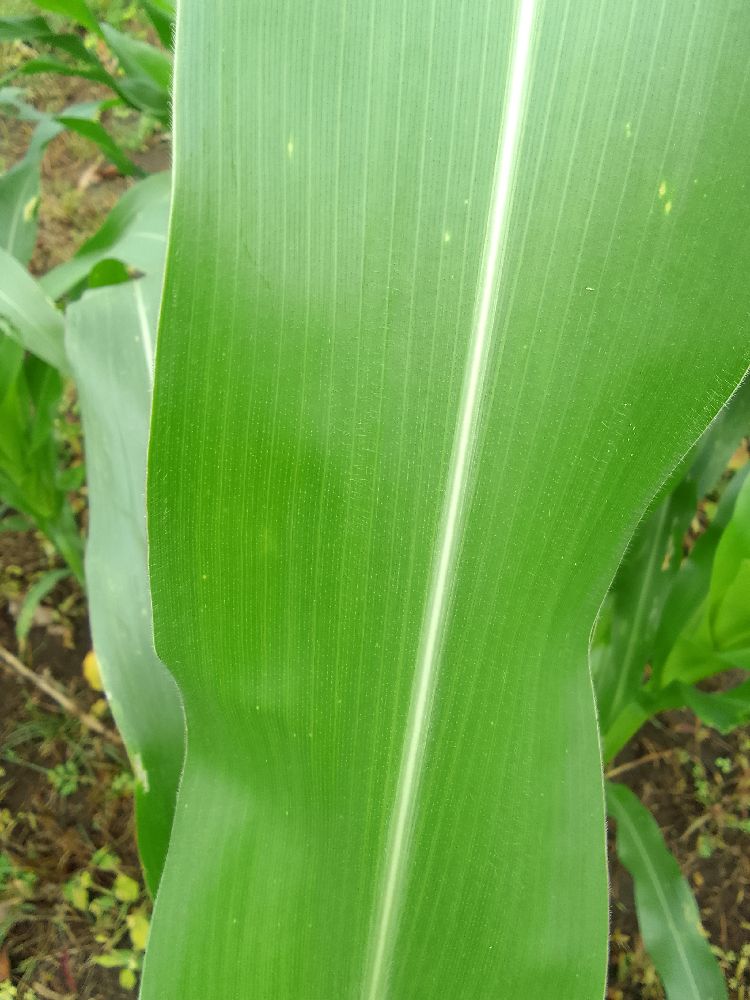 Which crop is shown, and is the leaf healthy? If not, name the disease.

maize, healthy
